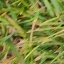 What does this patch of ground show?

grass
